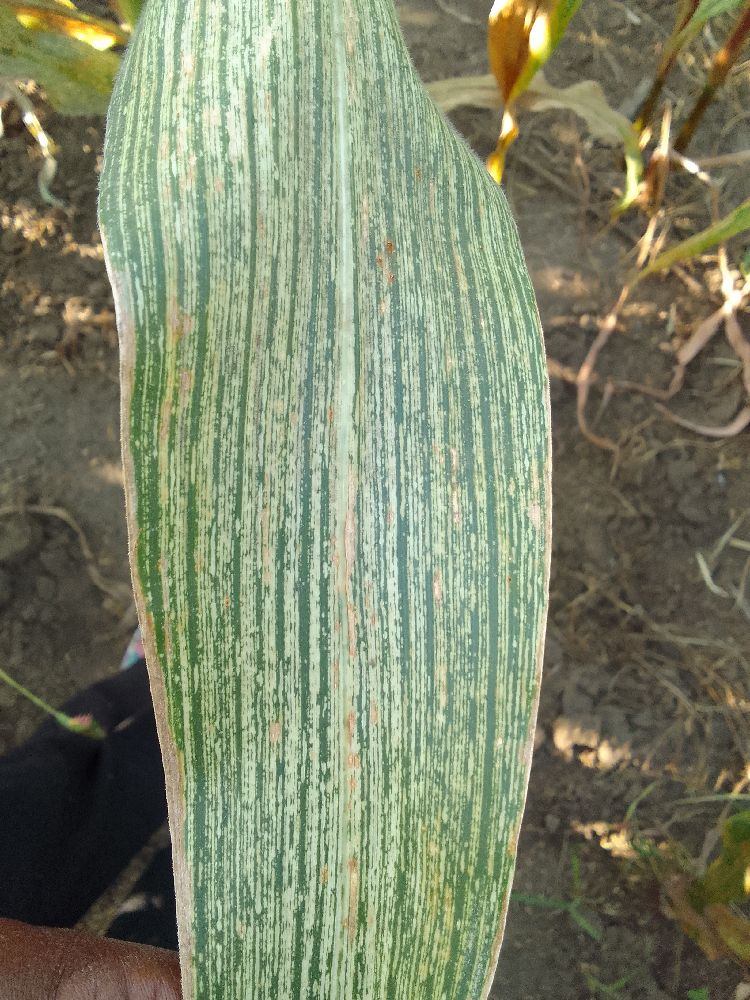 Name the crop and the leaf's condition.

maize, maize streak virus
